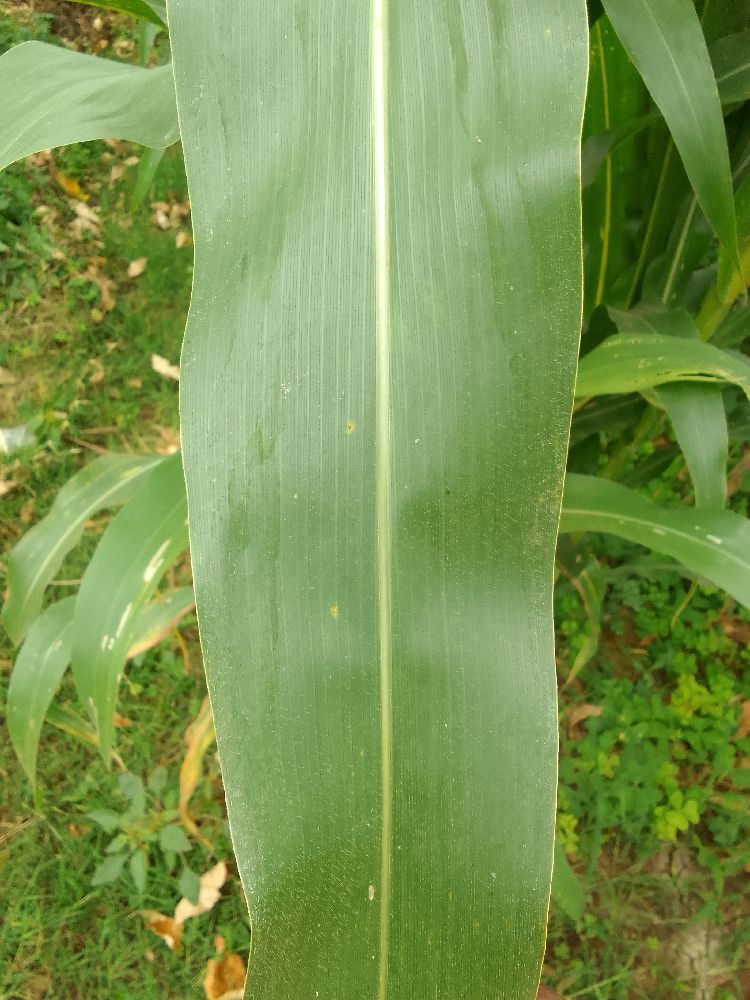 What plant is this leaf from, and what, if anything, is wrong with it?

maize, healthy
